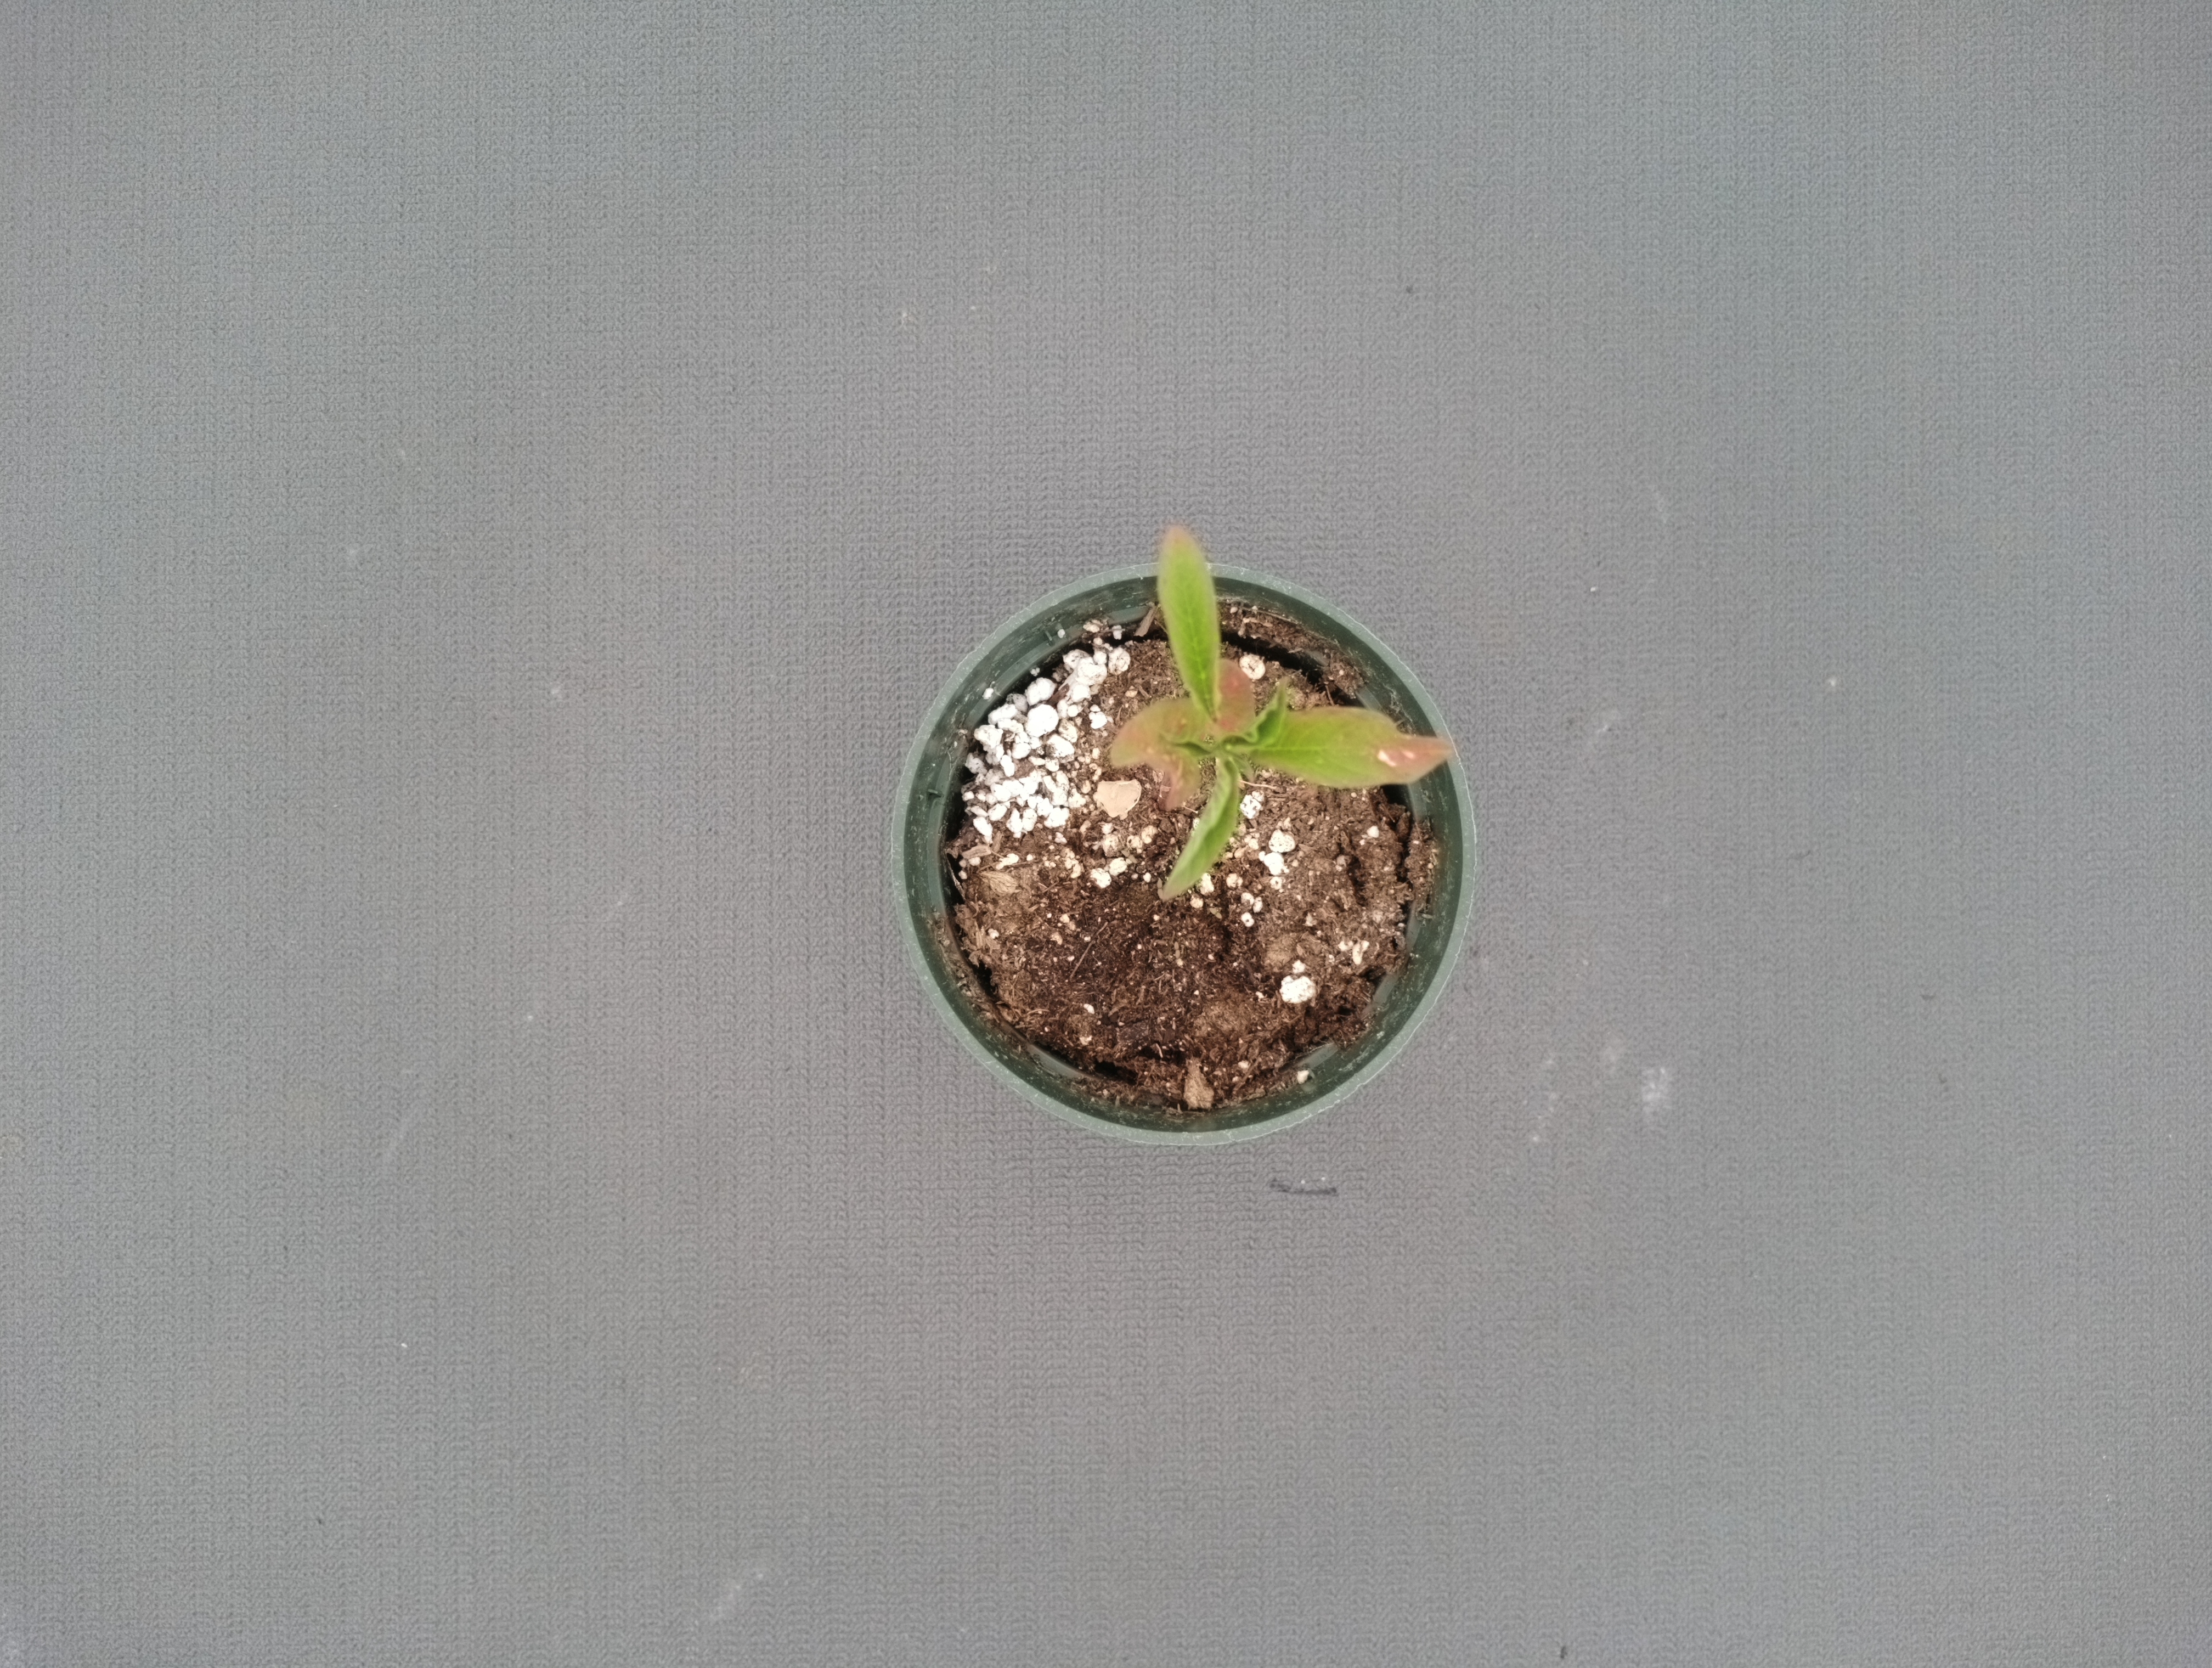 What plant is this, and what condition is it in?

waterhemp, healthy untreated
